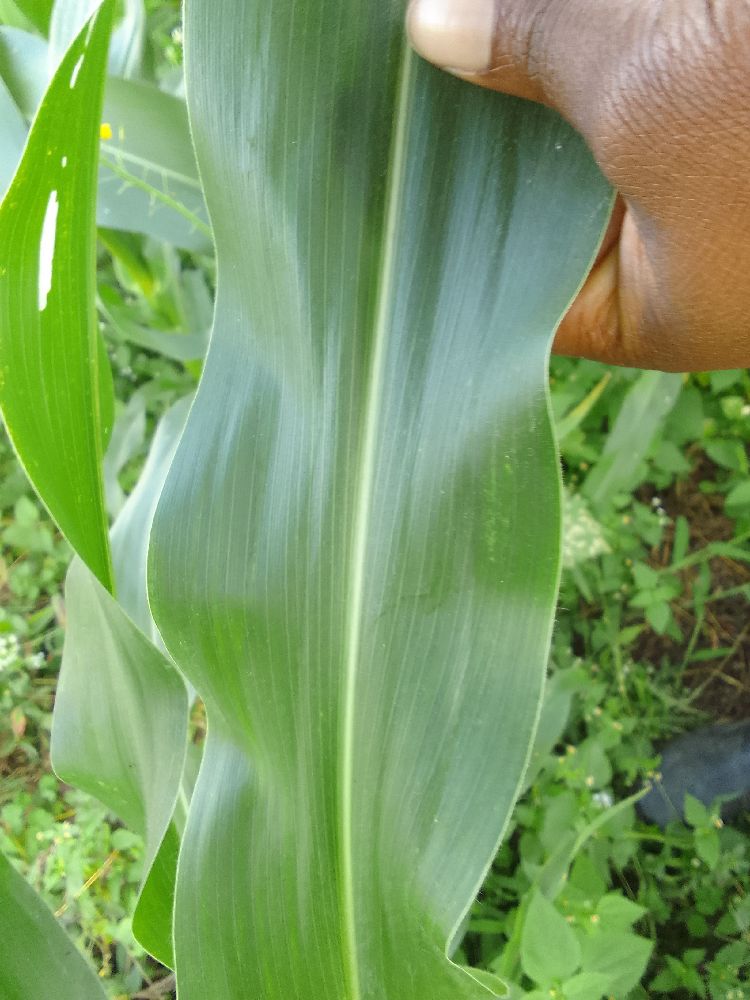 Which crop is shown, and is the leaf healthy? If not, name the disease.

maize, healthy
